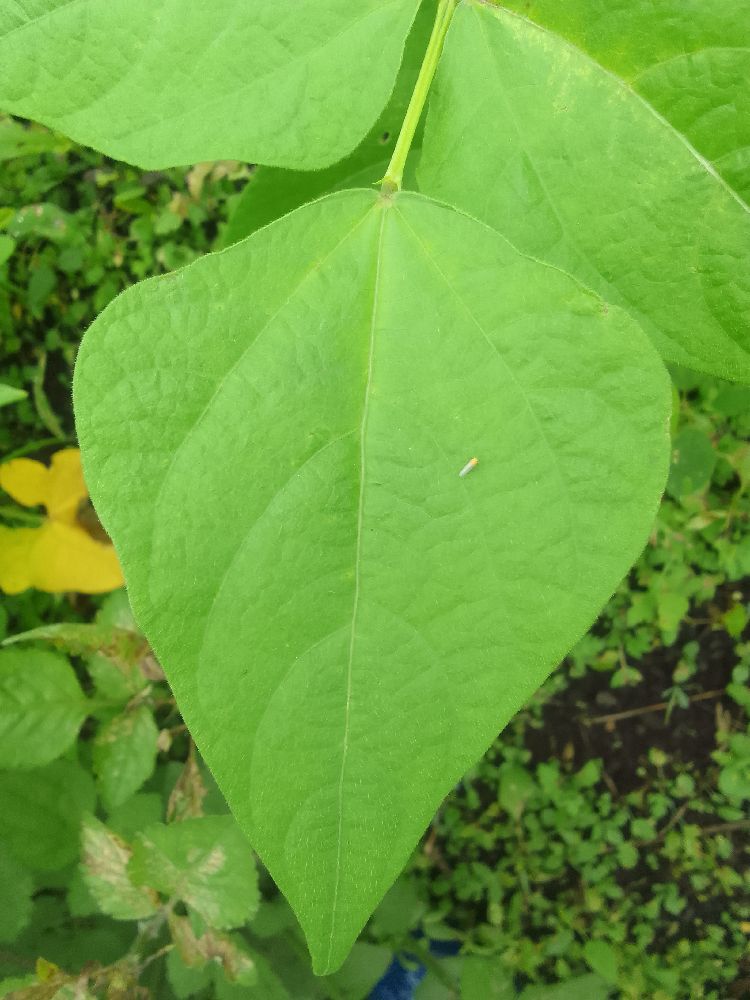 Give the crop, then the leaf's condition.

common bean, healthy
